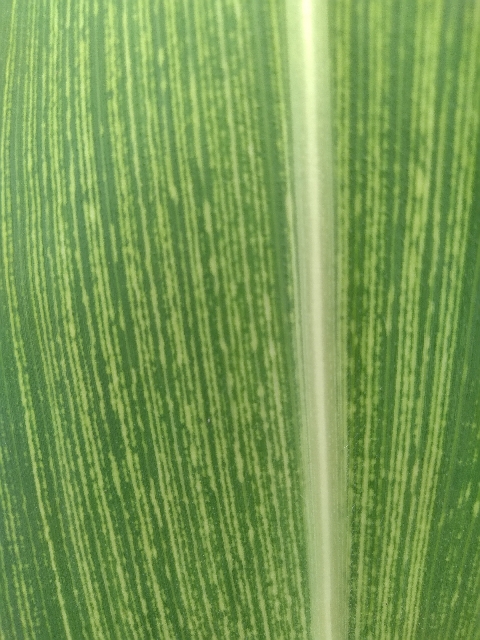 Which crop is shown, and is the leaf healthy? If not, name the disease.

maize, maize streak virus
